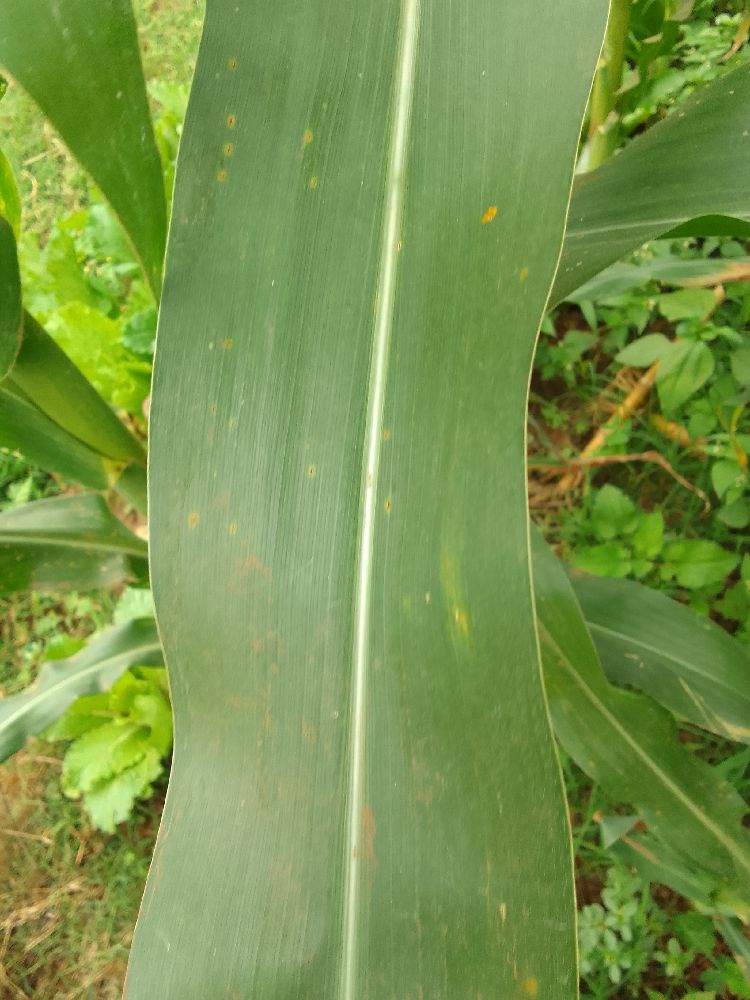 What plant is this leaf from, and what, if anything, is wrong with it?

maize, healthy
